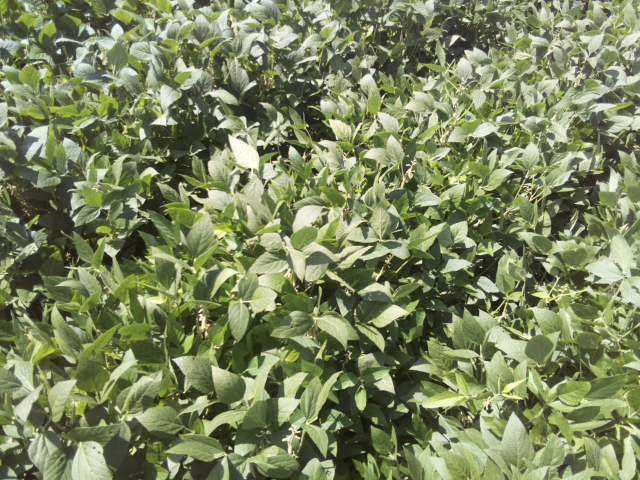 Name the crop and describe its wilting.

soybean, slight leaflet or petiole turgor loss in upper canopy
